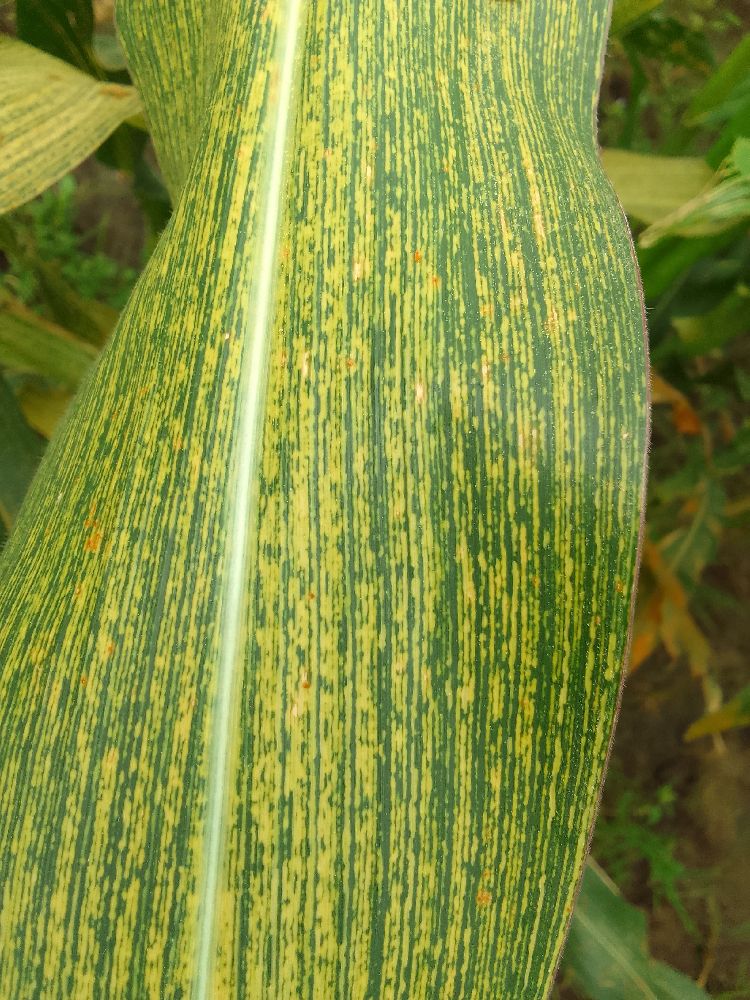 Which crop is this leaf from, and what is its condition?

maize, maize streak virus
